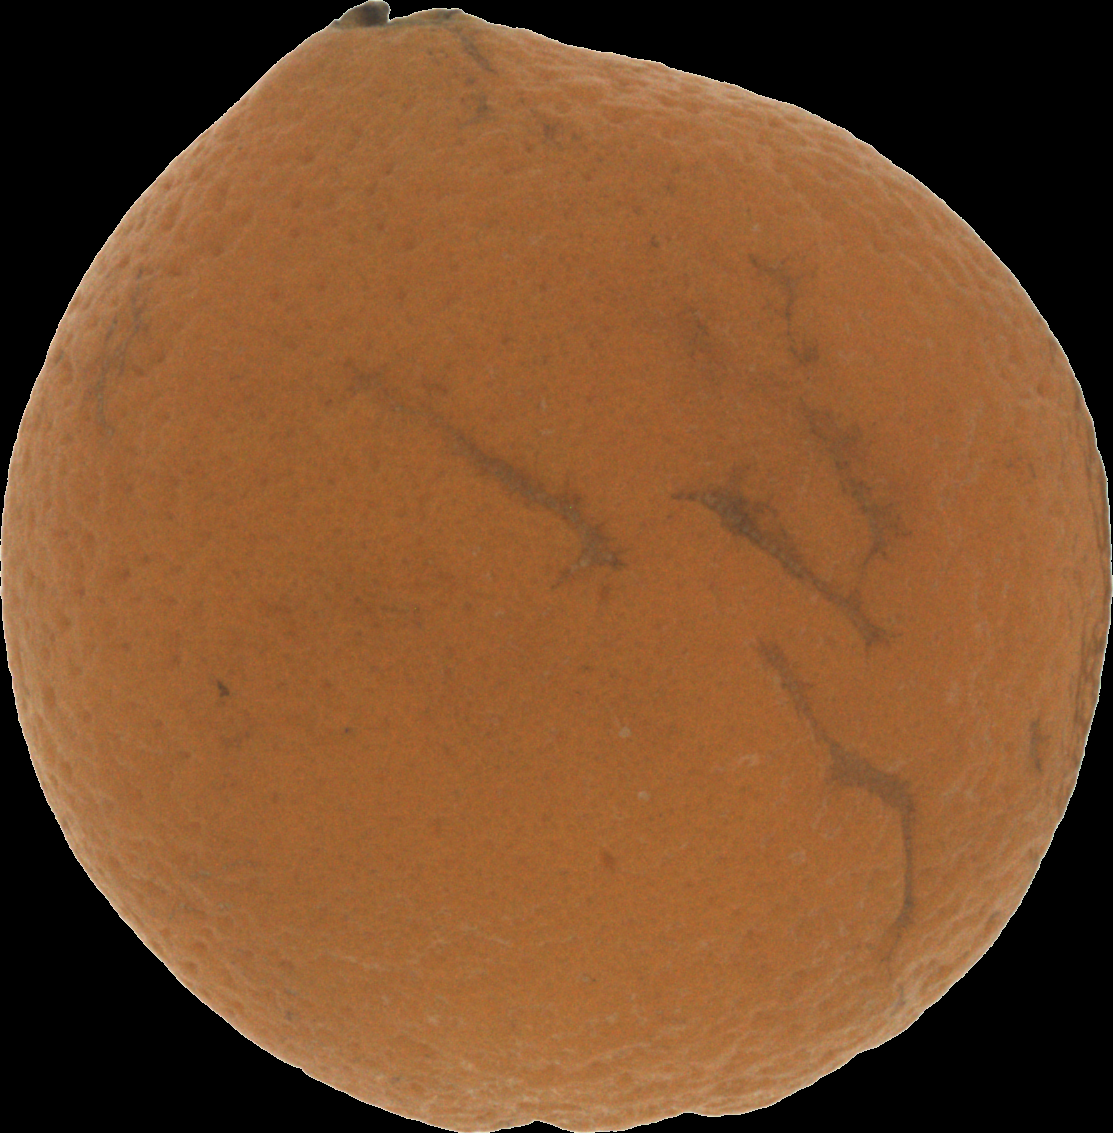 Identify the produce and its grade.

orange, bad
